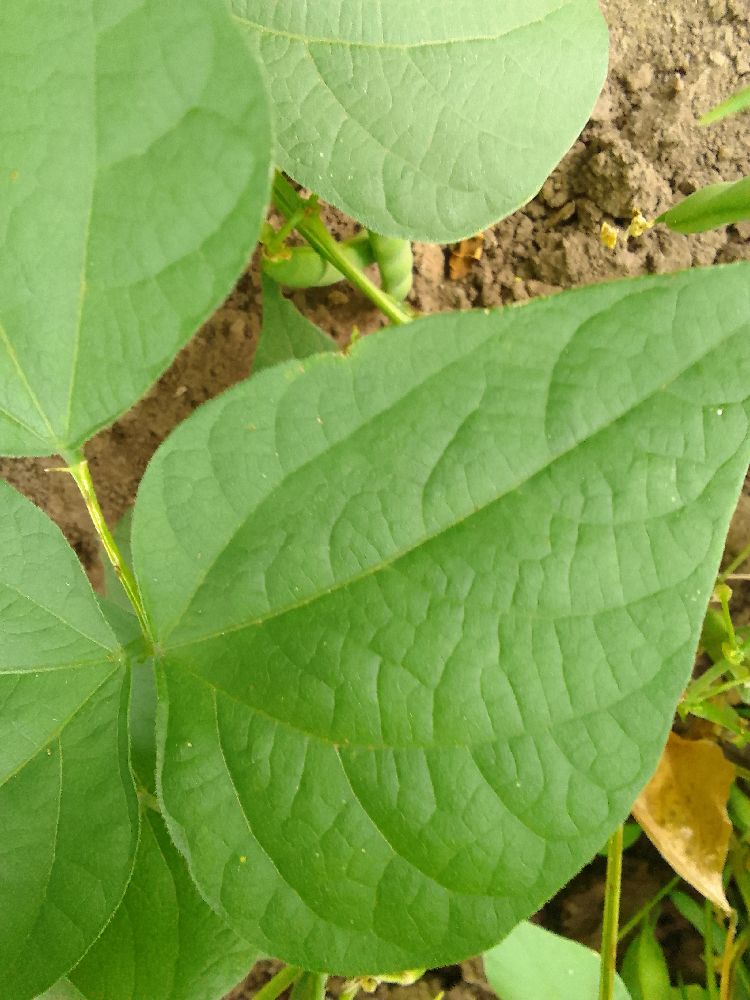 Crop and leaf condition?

common bean, healthy
